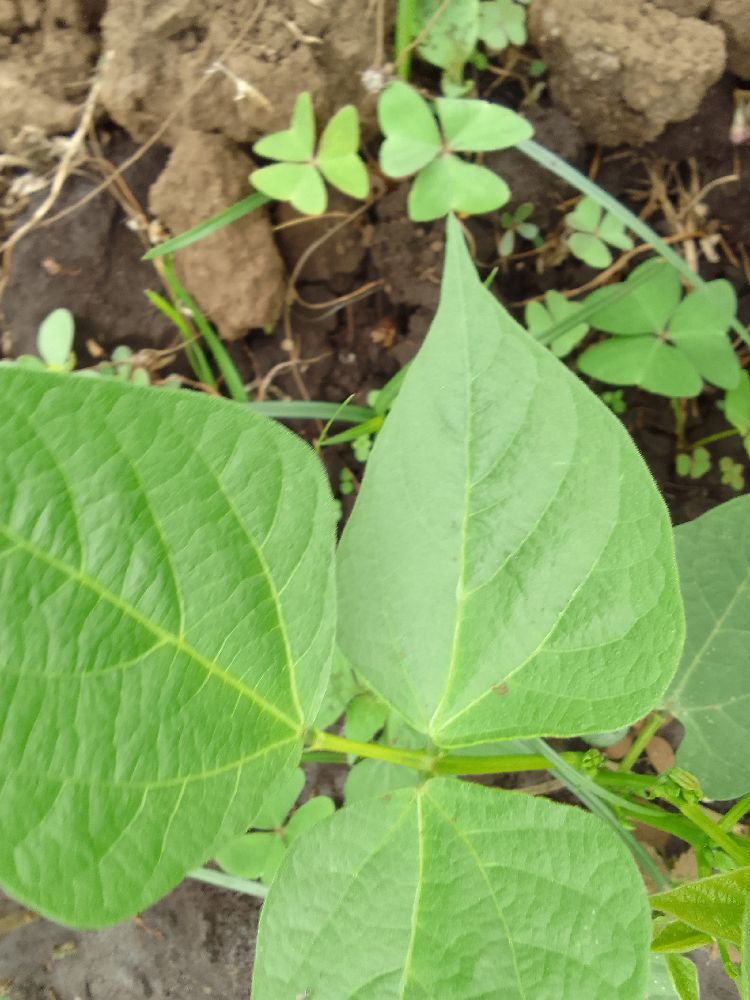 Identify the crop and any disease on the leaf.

common bean, healthy
